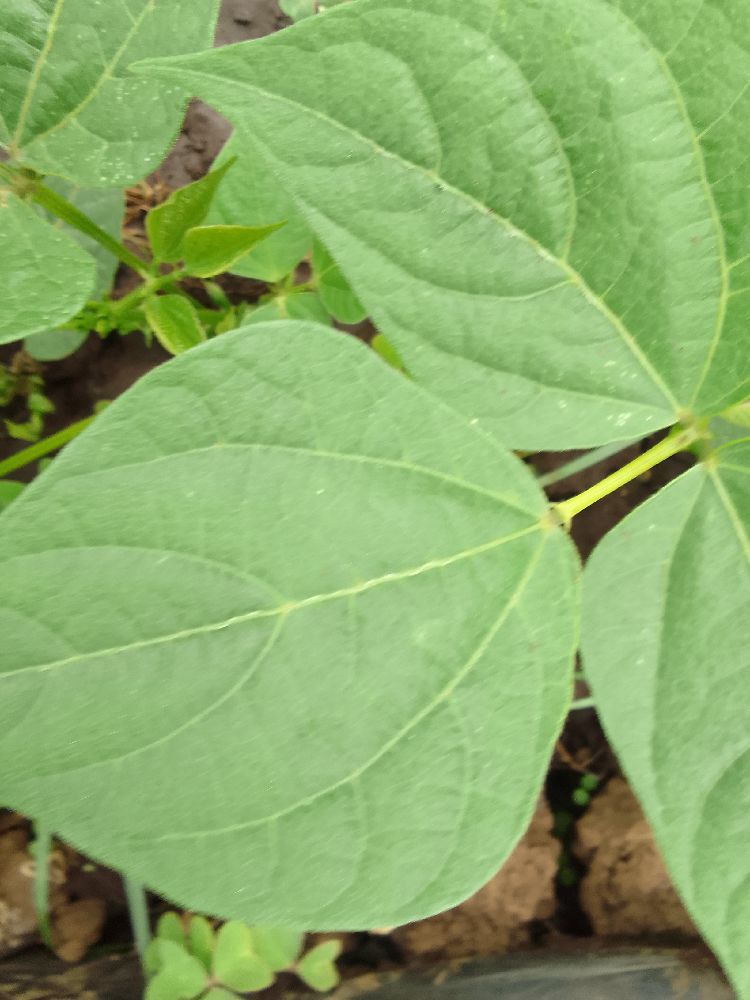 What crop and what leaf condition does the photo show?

common bean, healthy
